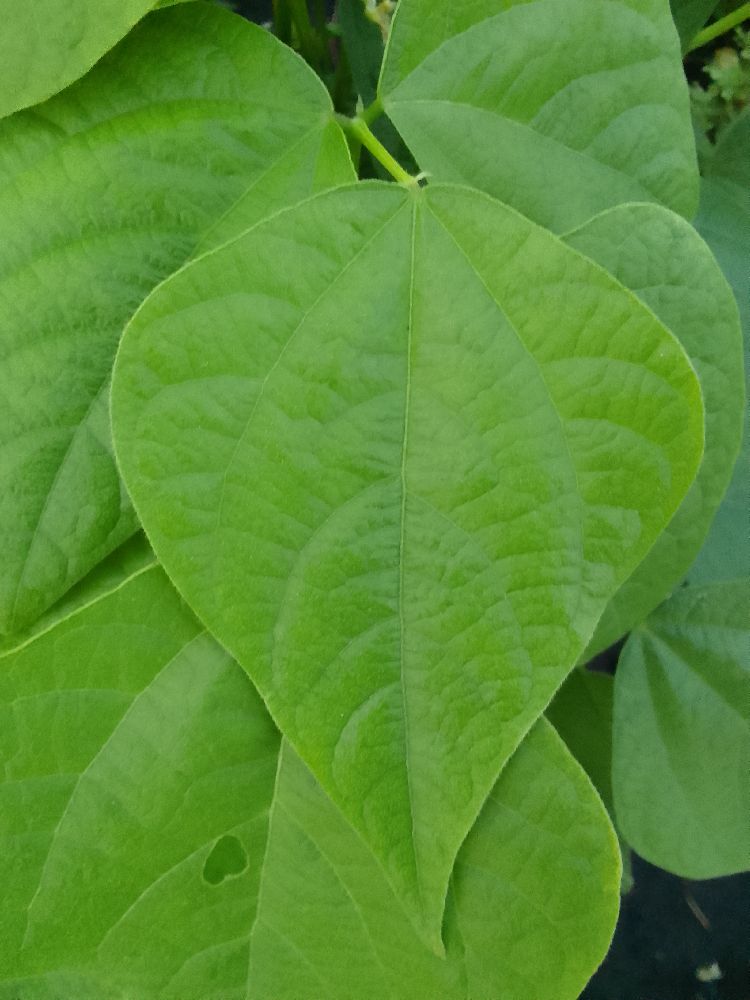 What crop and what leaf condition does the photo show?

common bean, healthy
